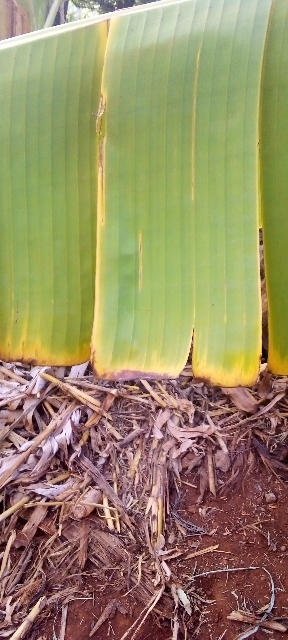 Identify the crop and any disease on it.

banana, fusarium wilt race 1
